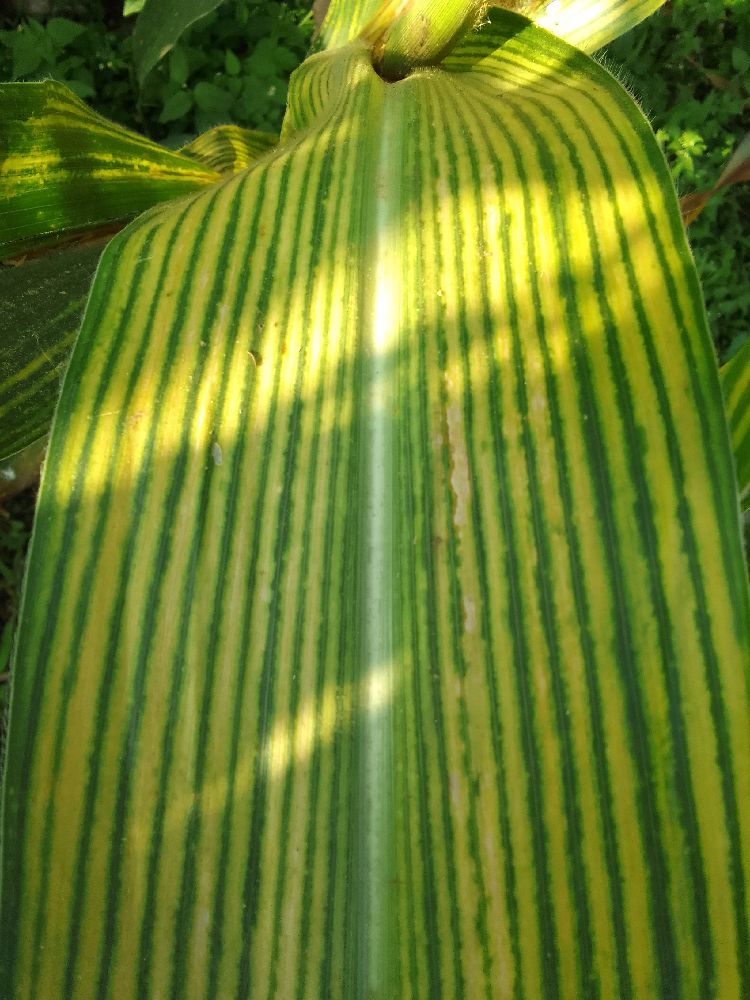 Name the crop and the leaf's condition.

maize, maize lethal necrosis
